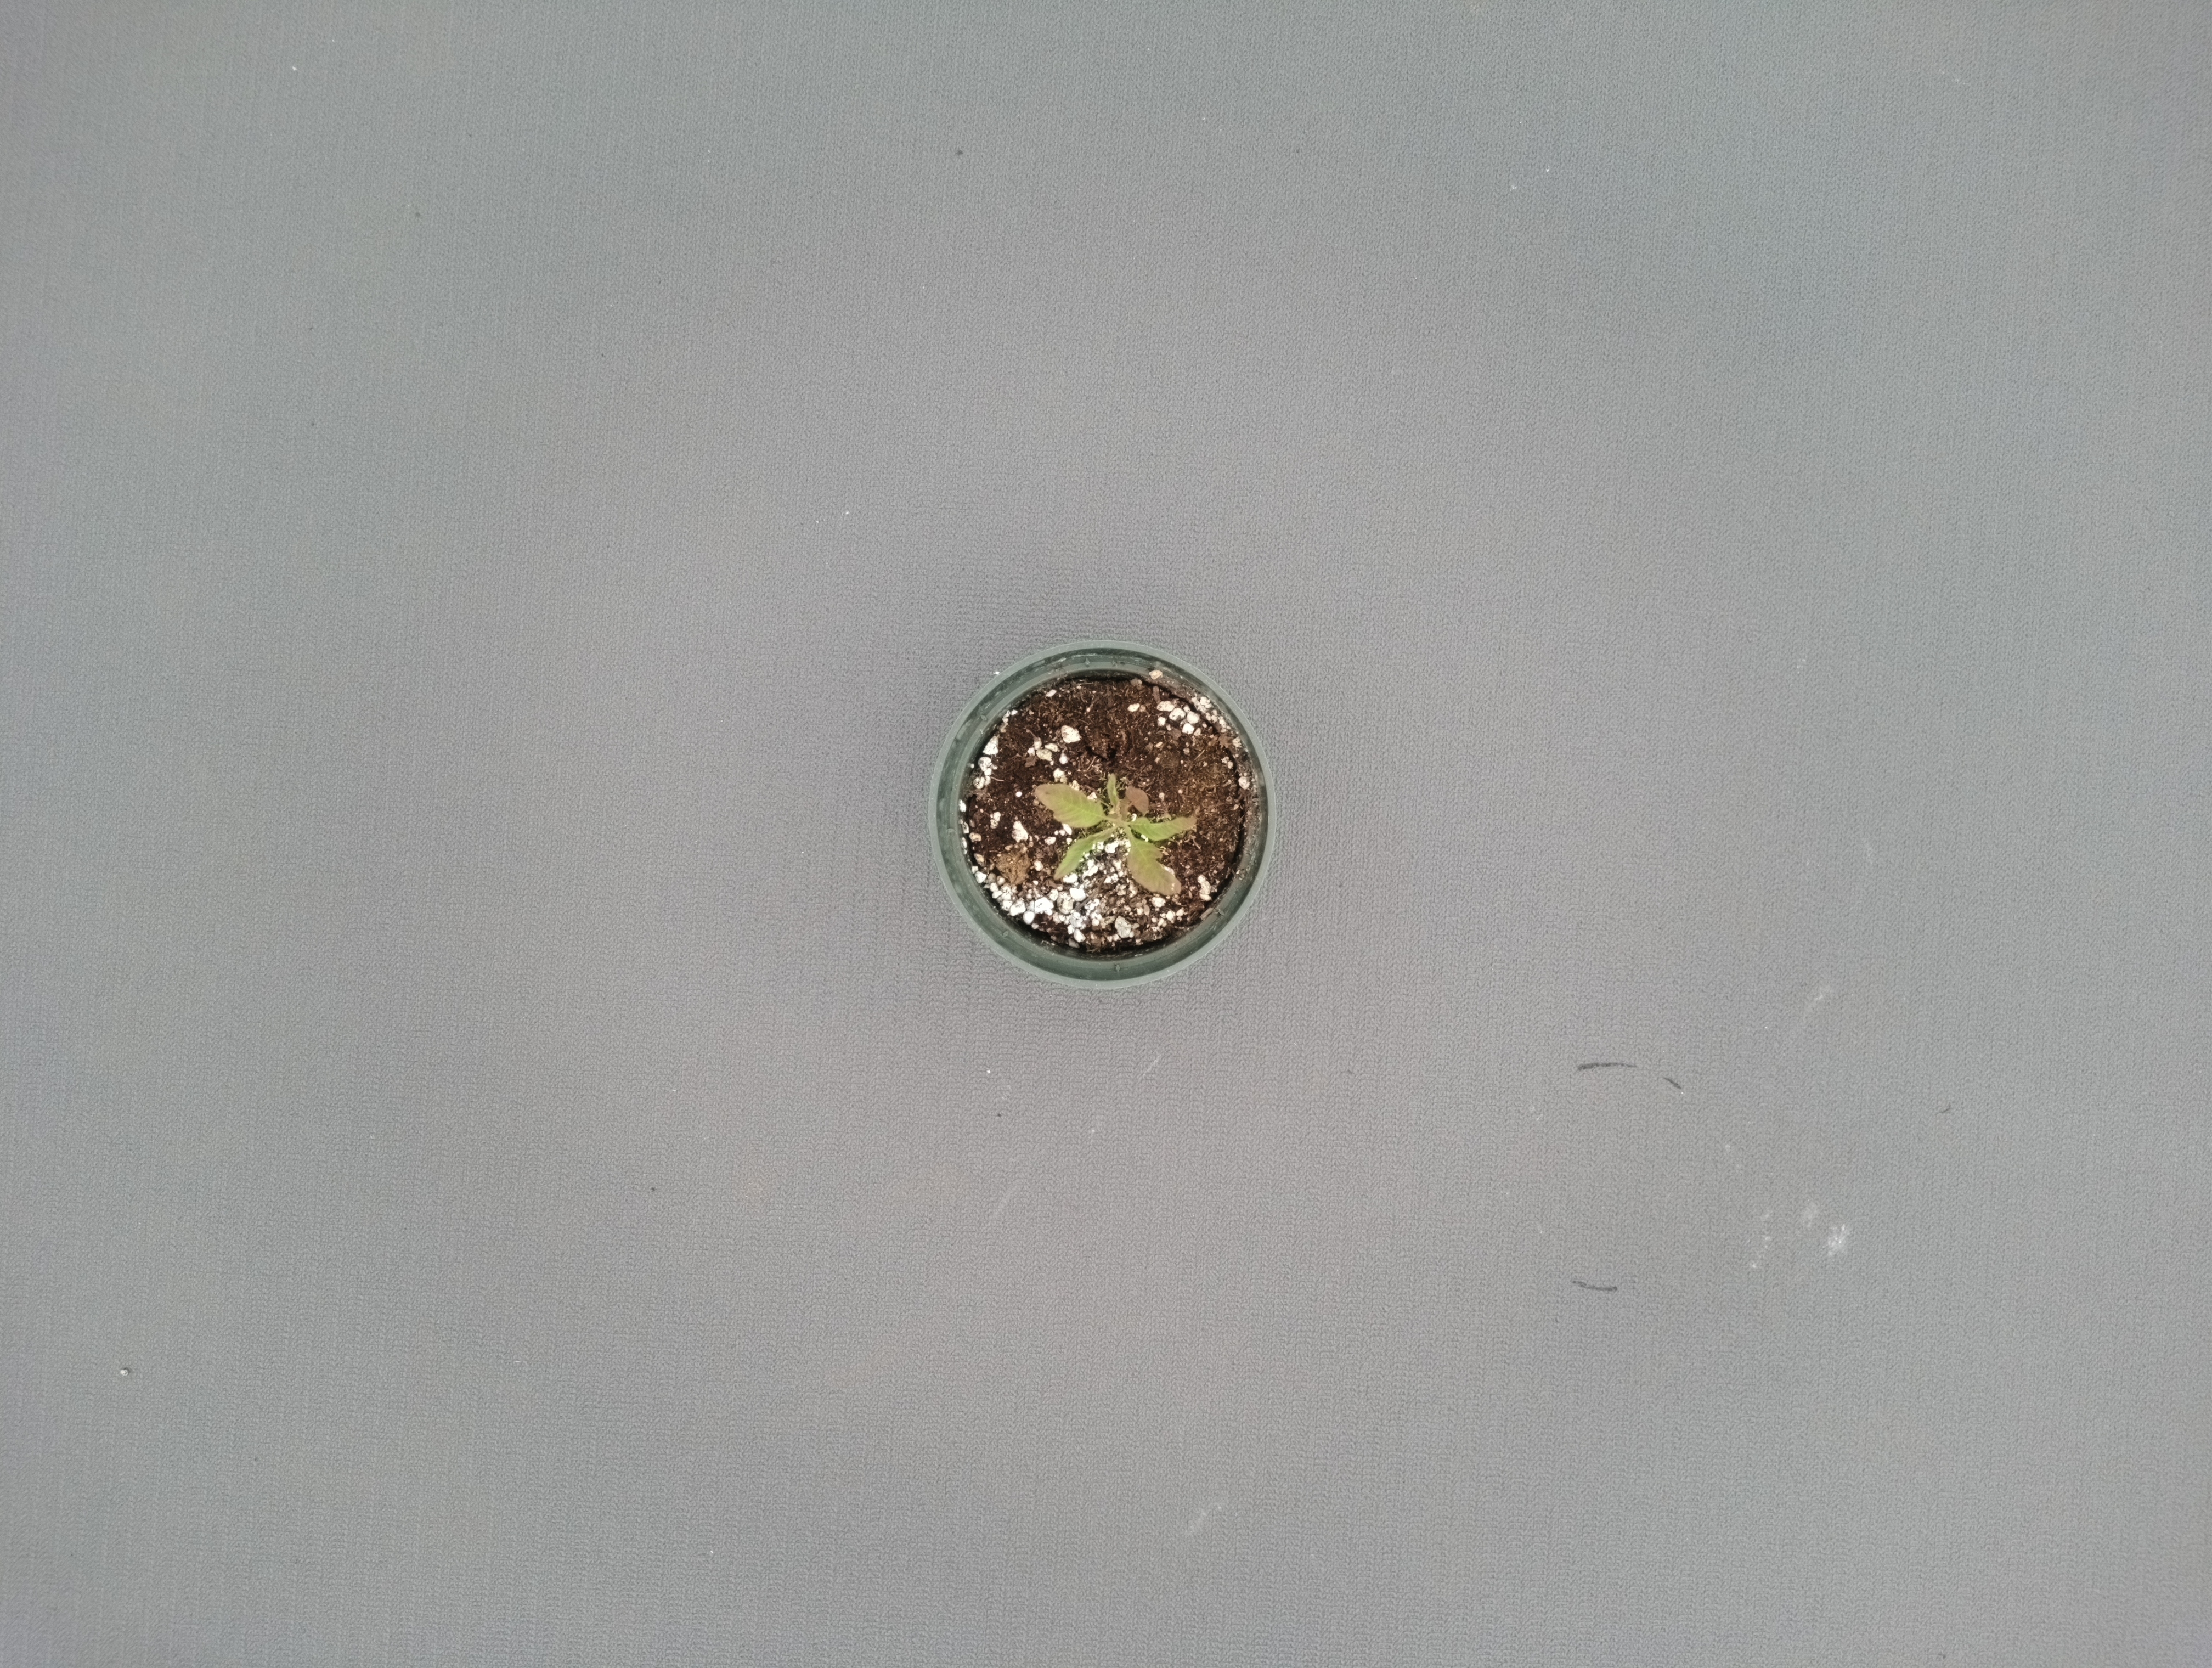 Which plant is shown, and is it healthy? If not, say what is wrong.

waterhemp, chlorosis only
